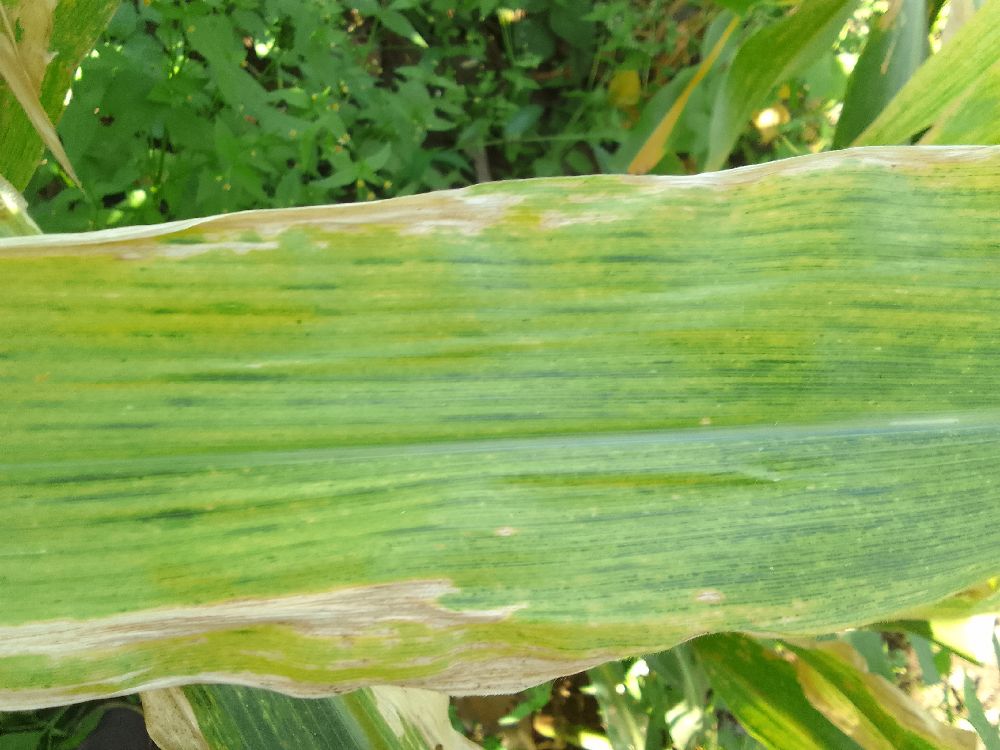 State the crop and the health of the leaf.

maize, maize lethal necrosis
